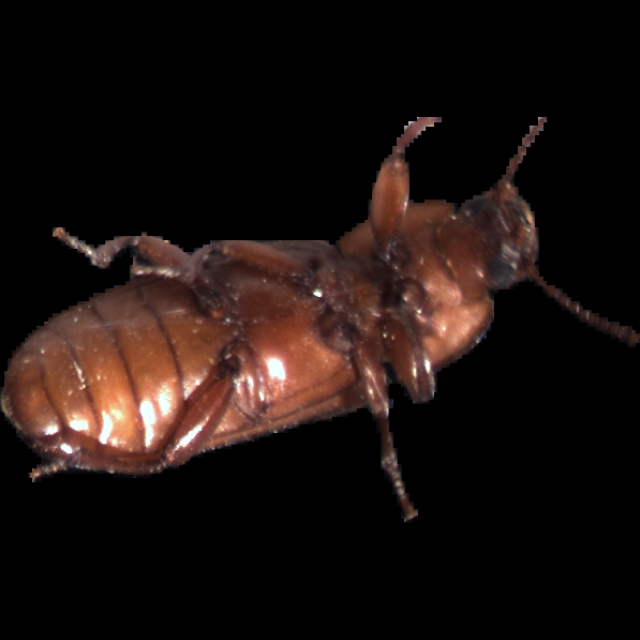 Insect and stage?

mealworm beetle
